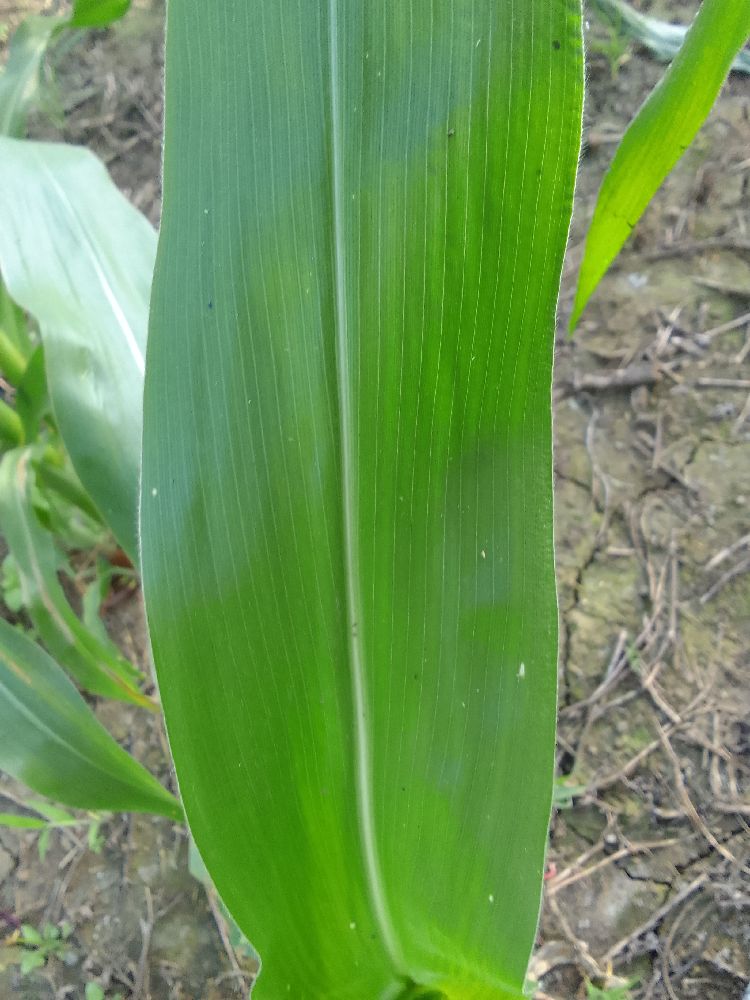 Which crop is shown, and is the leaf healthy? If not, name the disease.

maize, healthy
